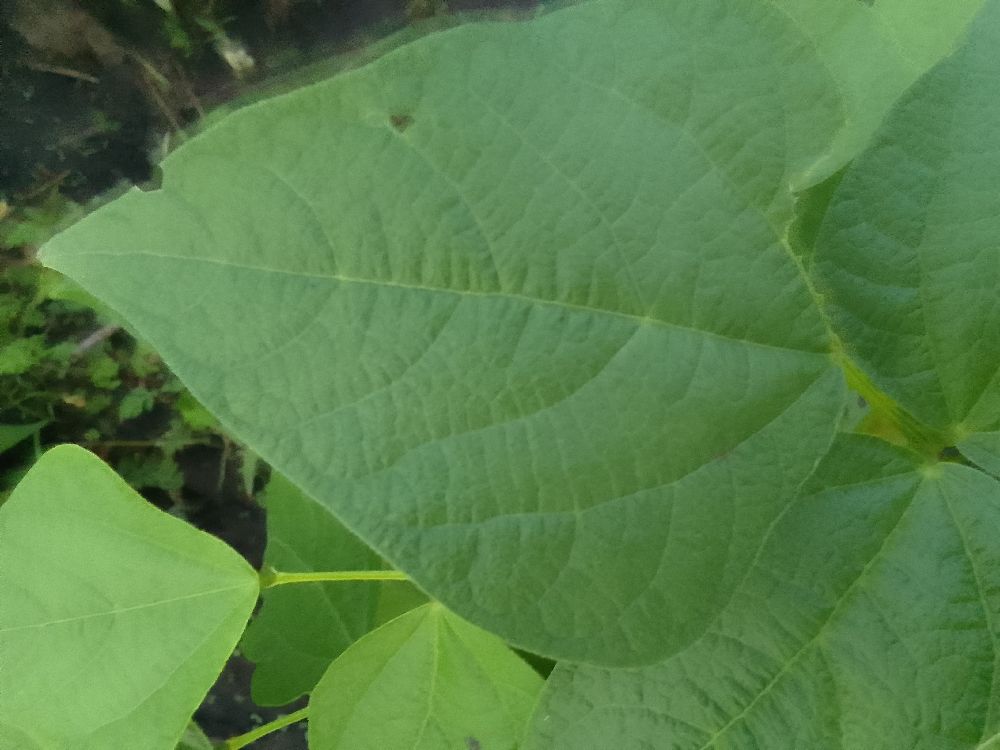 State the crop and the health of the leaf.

common bean, healthy
